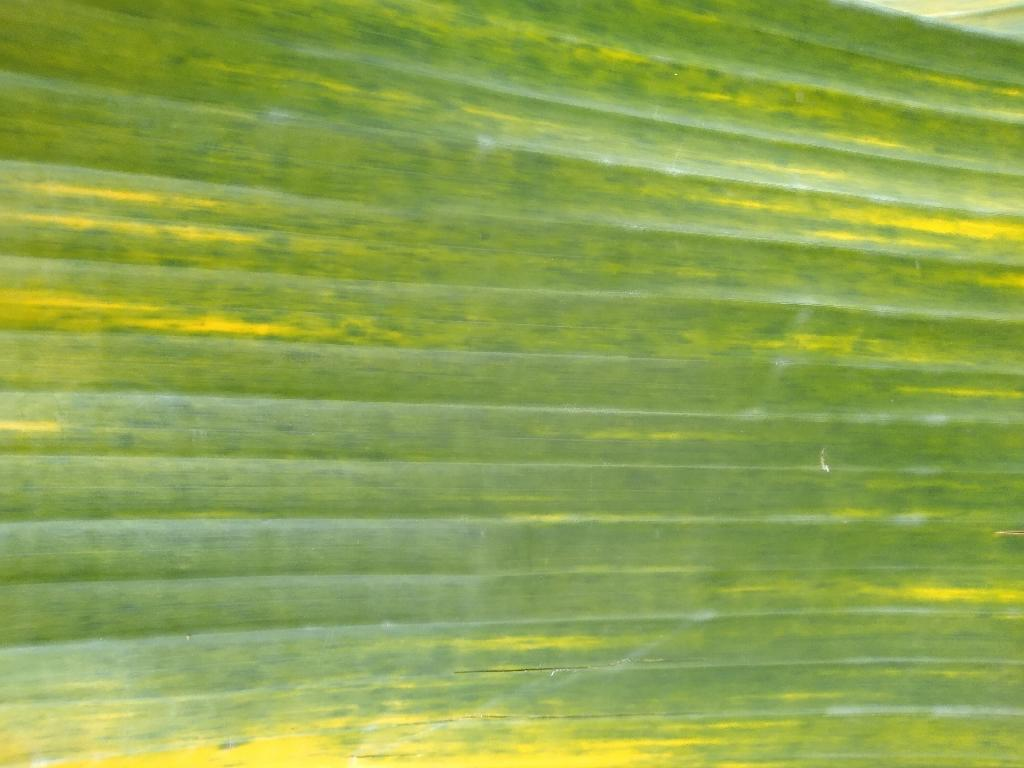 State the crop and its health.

banana, fusarium wilt race 1
